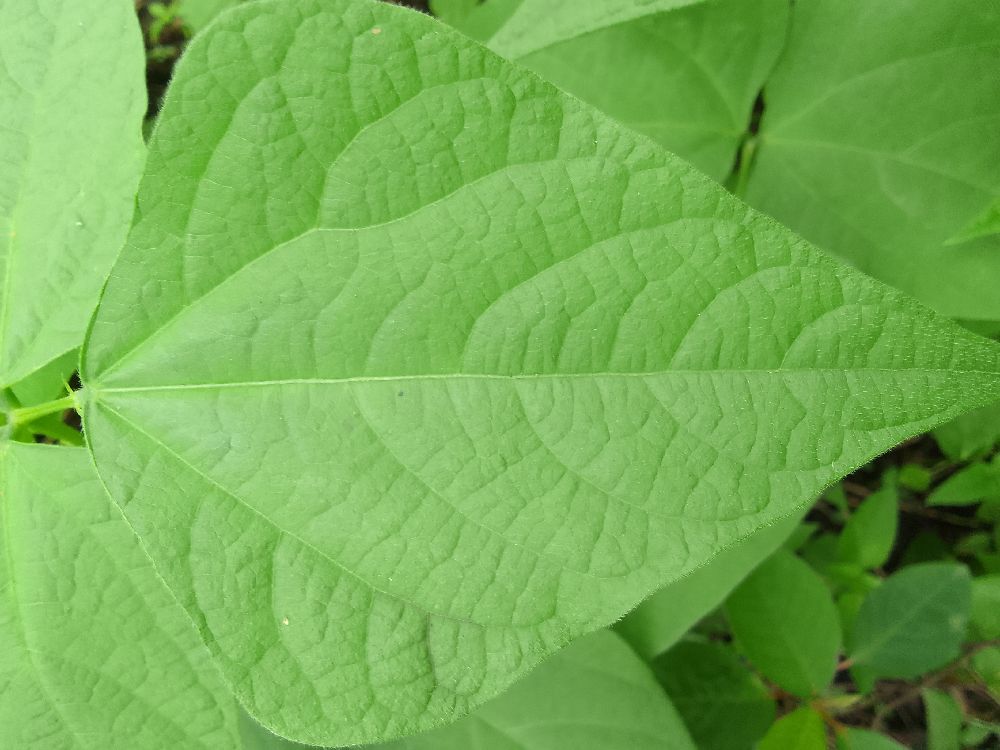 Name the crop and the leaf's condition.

common bean, healthy
